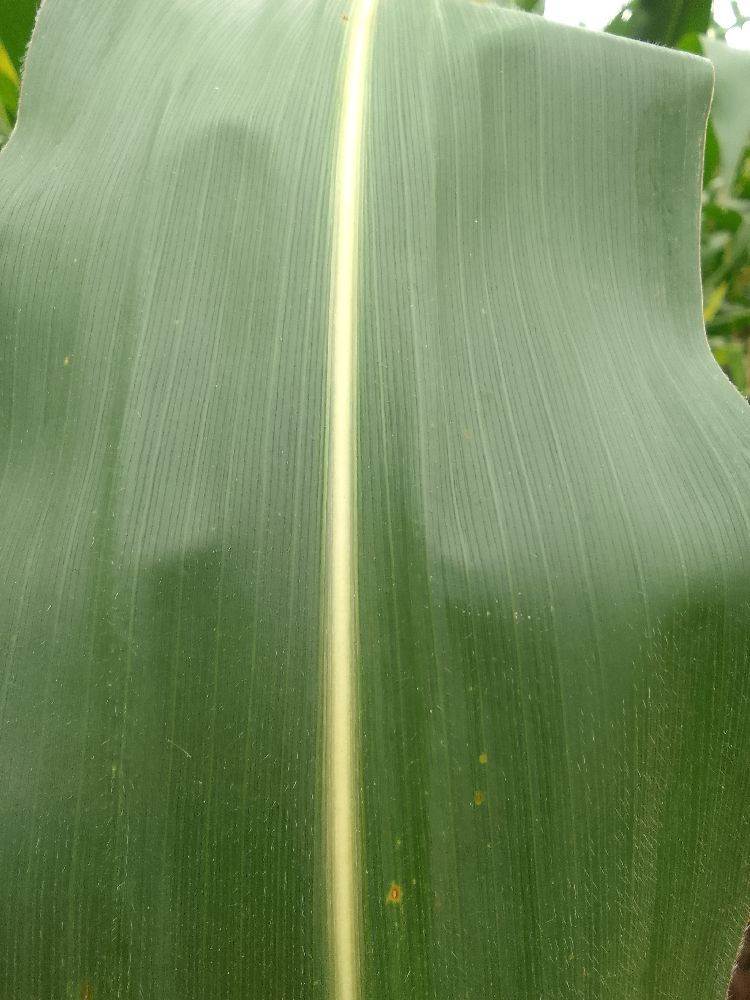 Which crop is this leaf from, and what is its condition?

maize, healthy
